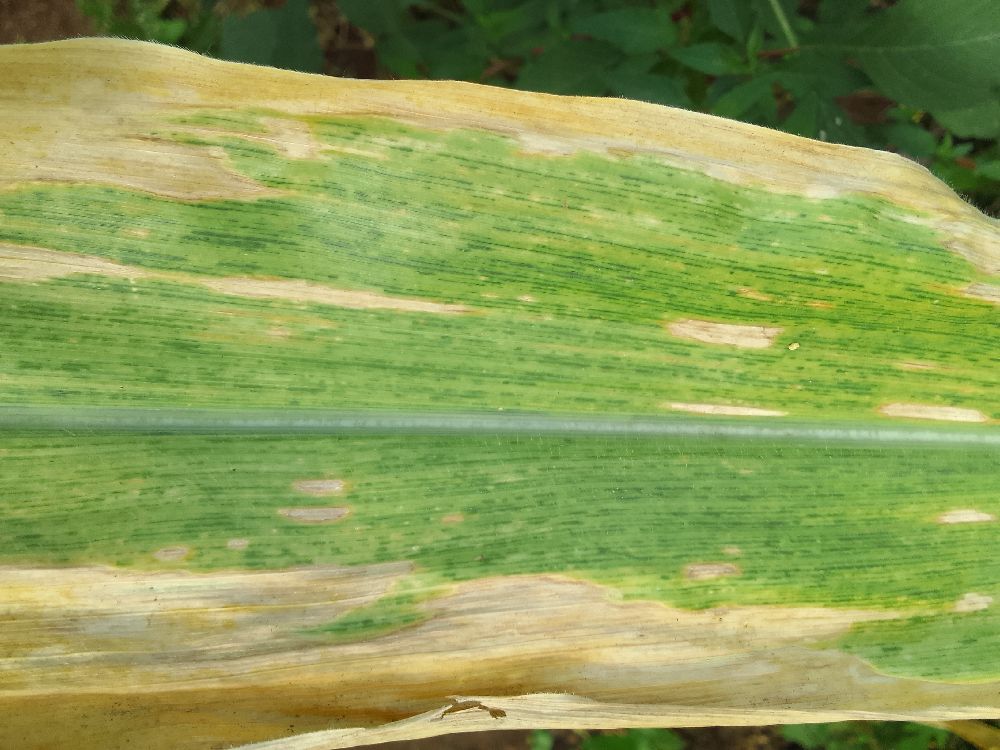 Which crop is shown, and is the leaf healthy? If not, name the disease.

maize, maize lethal necrosis
